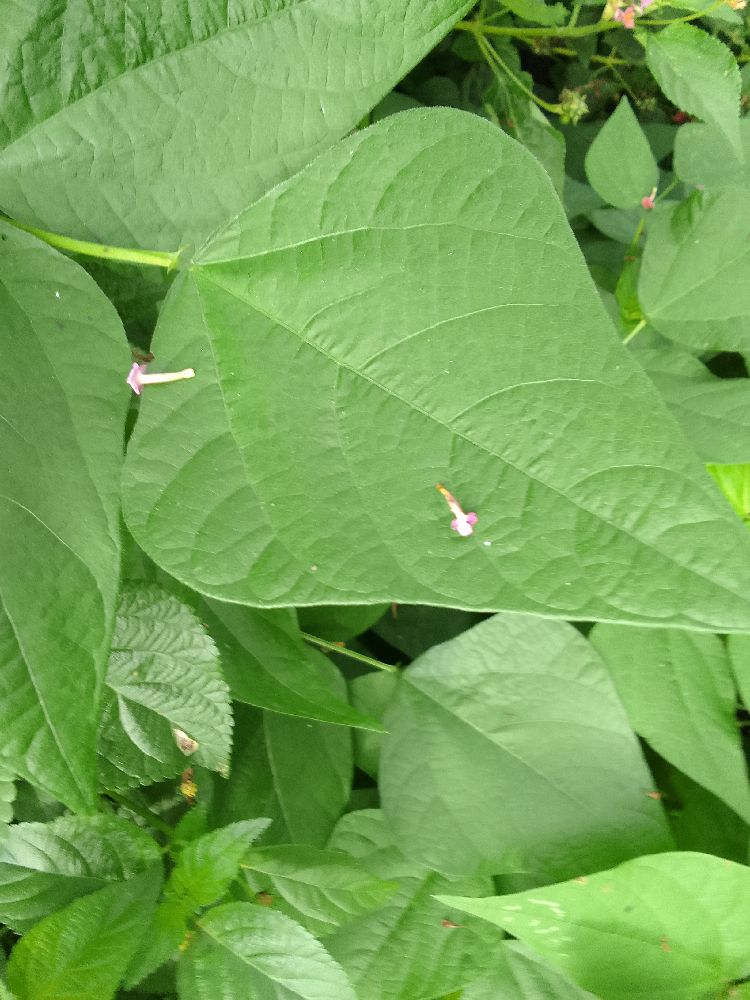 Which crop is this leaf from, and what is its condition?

common bean, healthy
